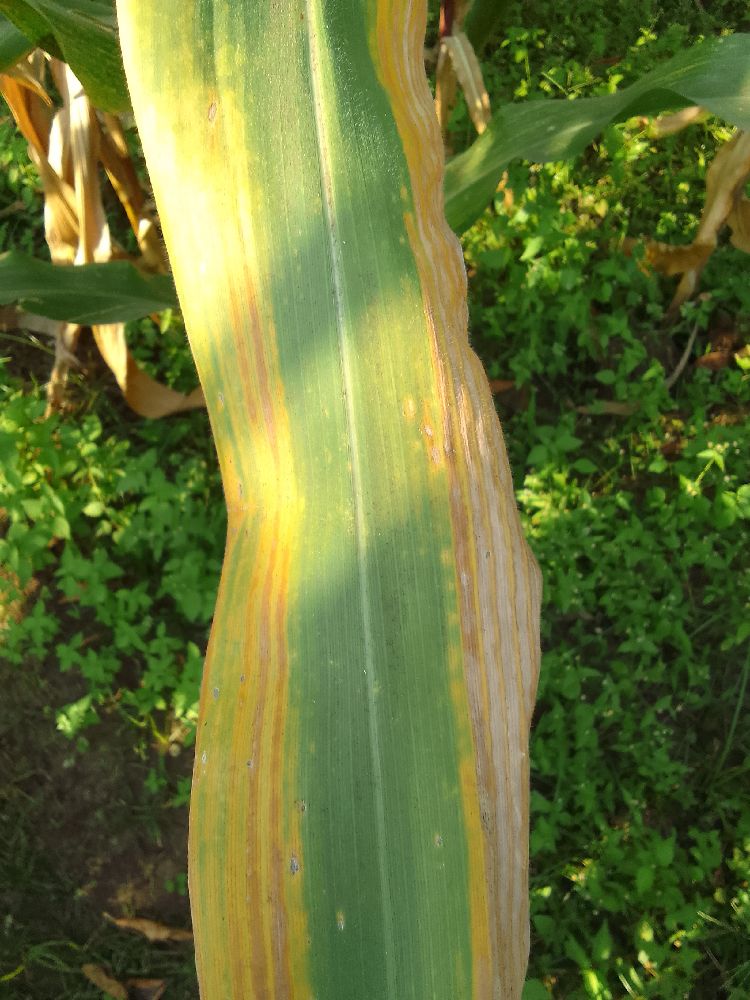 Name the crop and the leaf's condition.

maize, maize lethal necrosis
